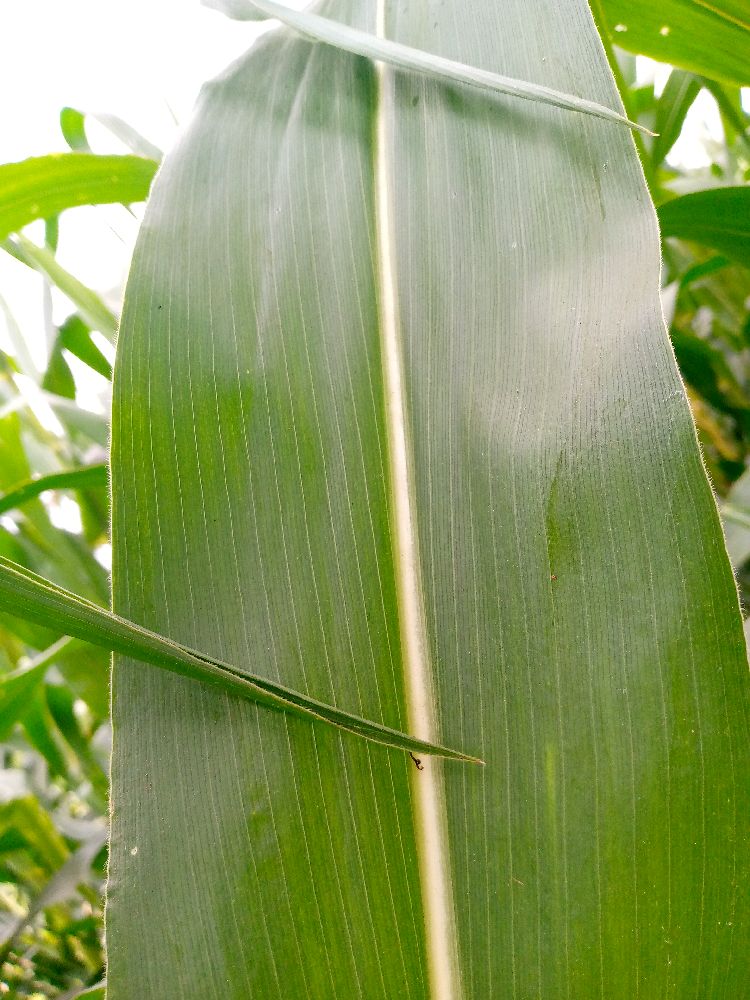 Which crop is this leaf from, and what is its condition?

maize, healthy
